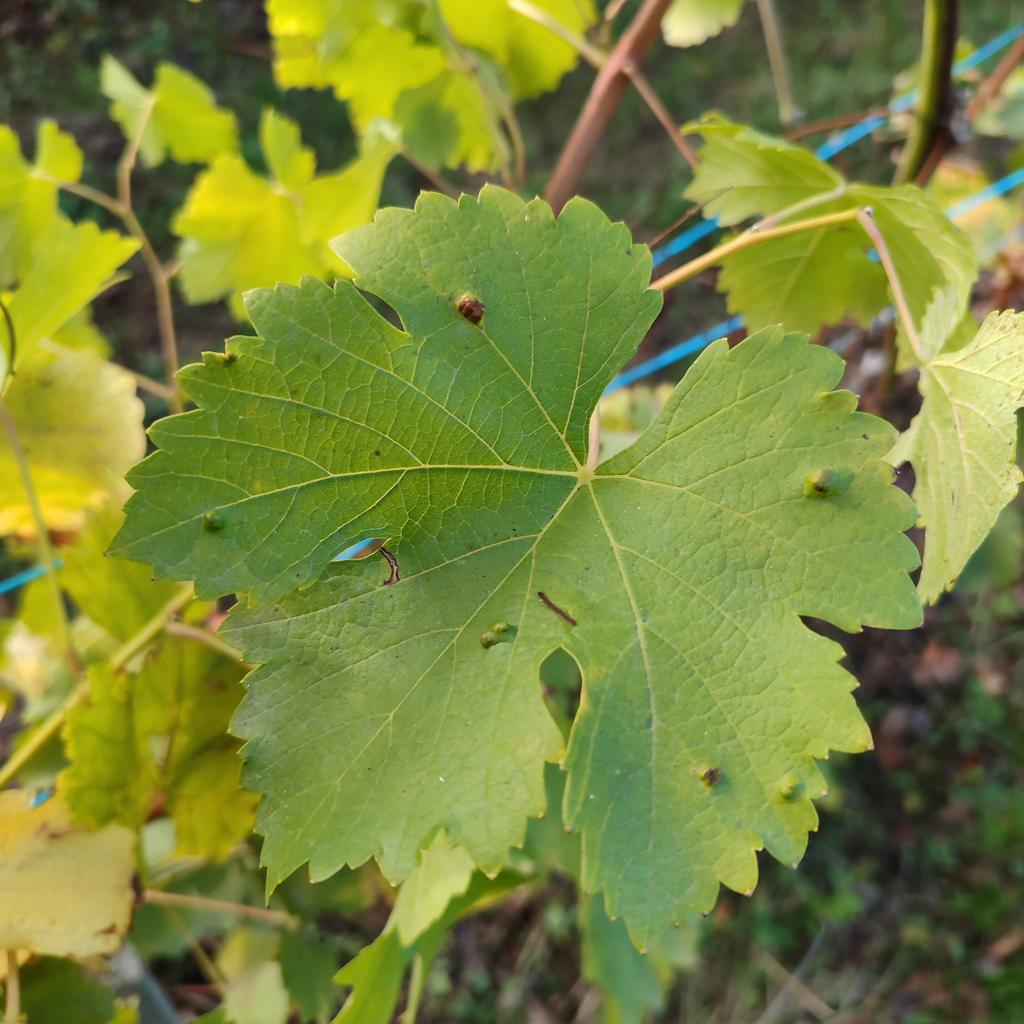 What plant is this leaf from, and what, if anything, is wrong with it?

grapevine, erineum mite
